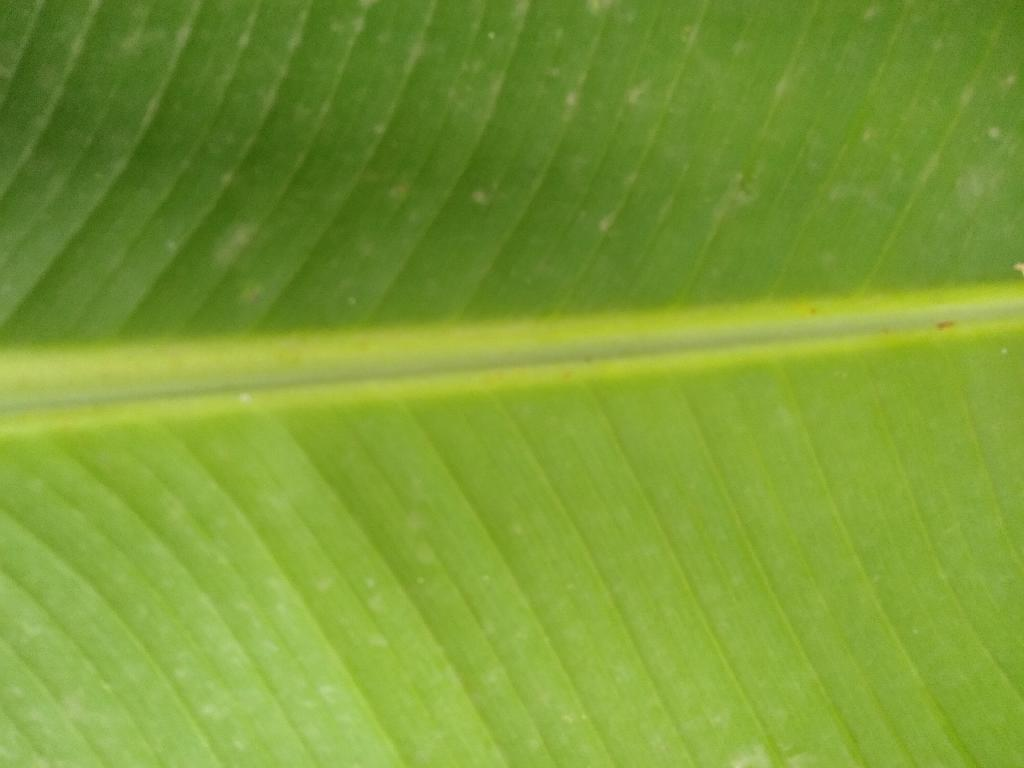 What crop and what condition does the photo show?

banana, healthy
